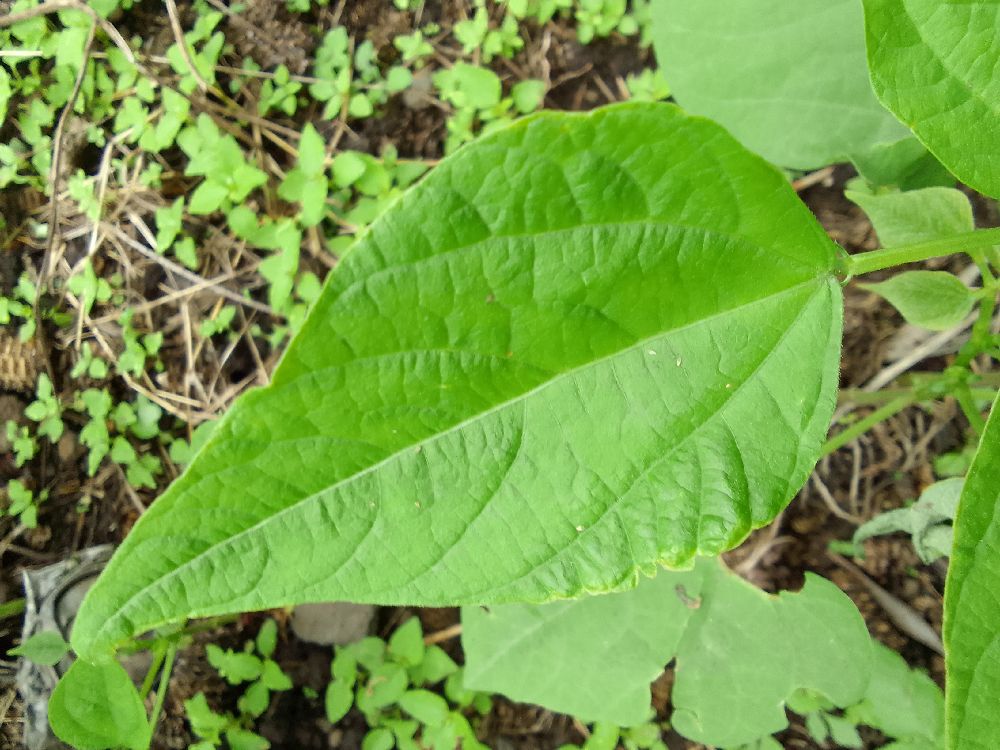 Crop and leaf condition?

common bean, healthy
